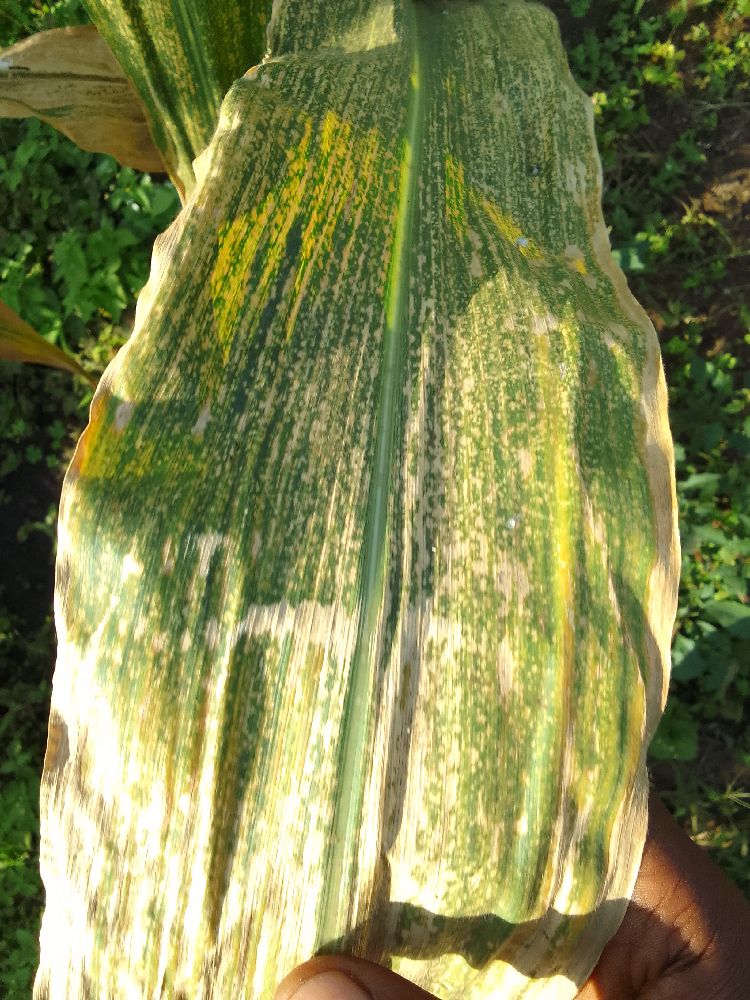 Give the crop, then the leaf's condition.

maize, maize lethal necrosis
